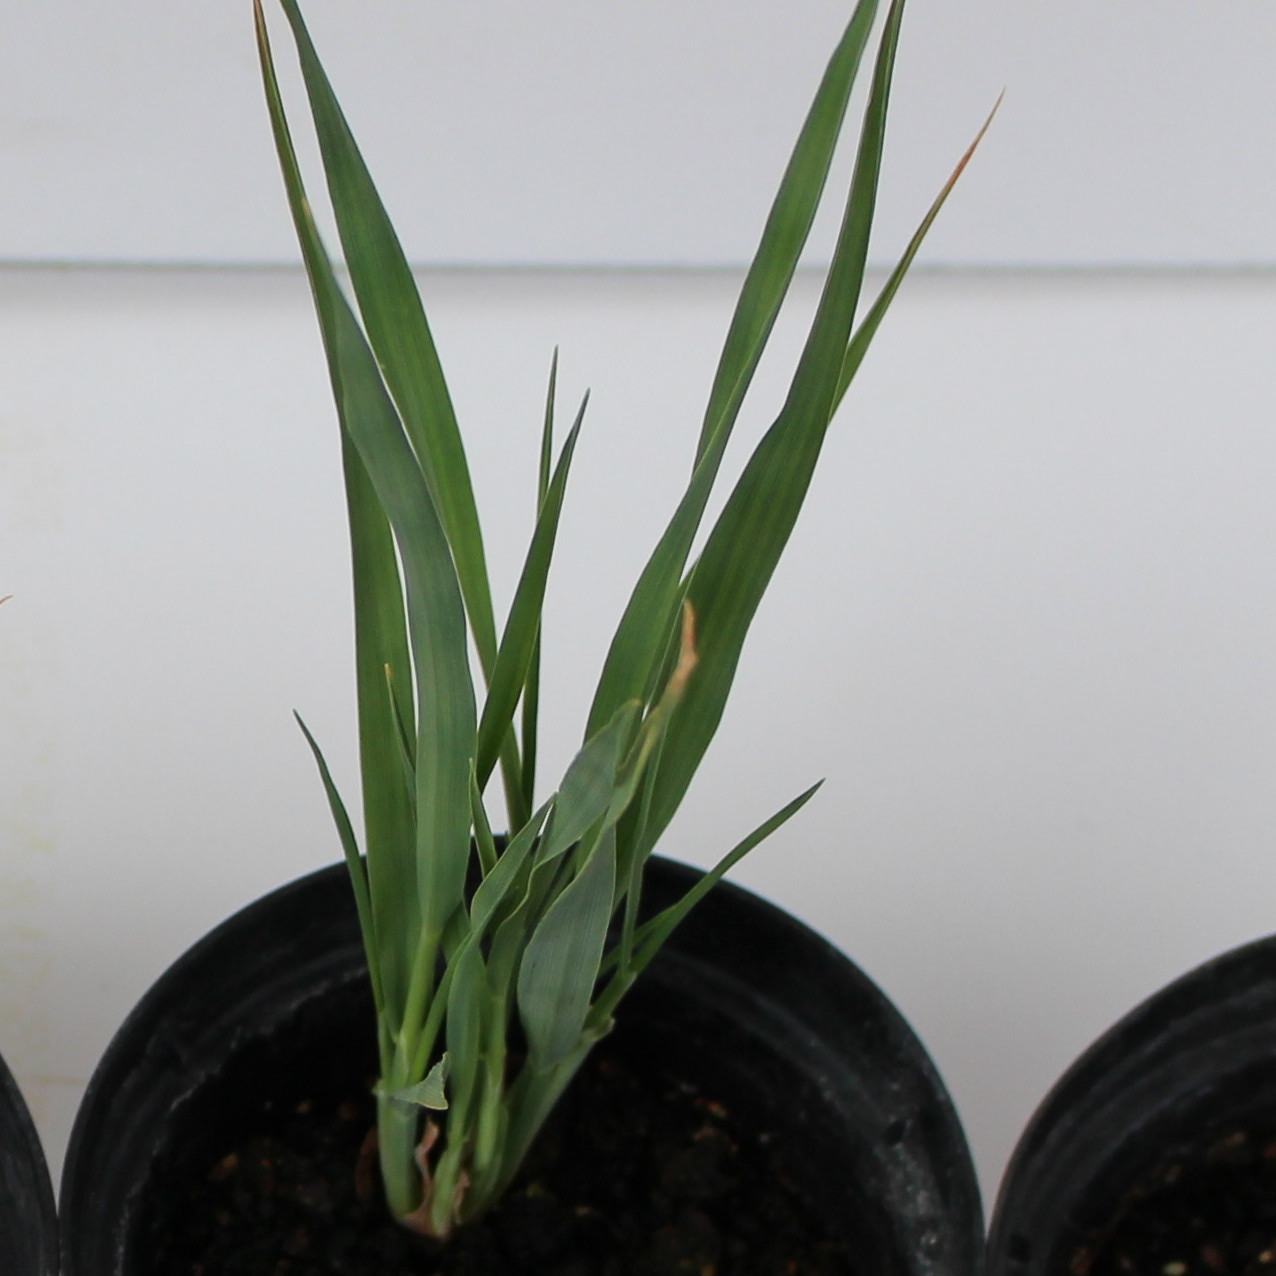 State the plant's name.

Avena sterilis
